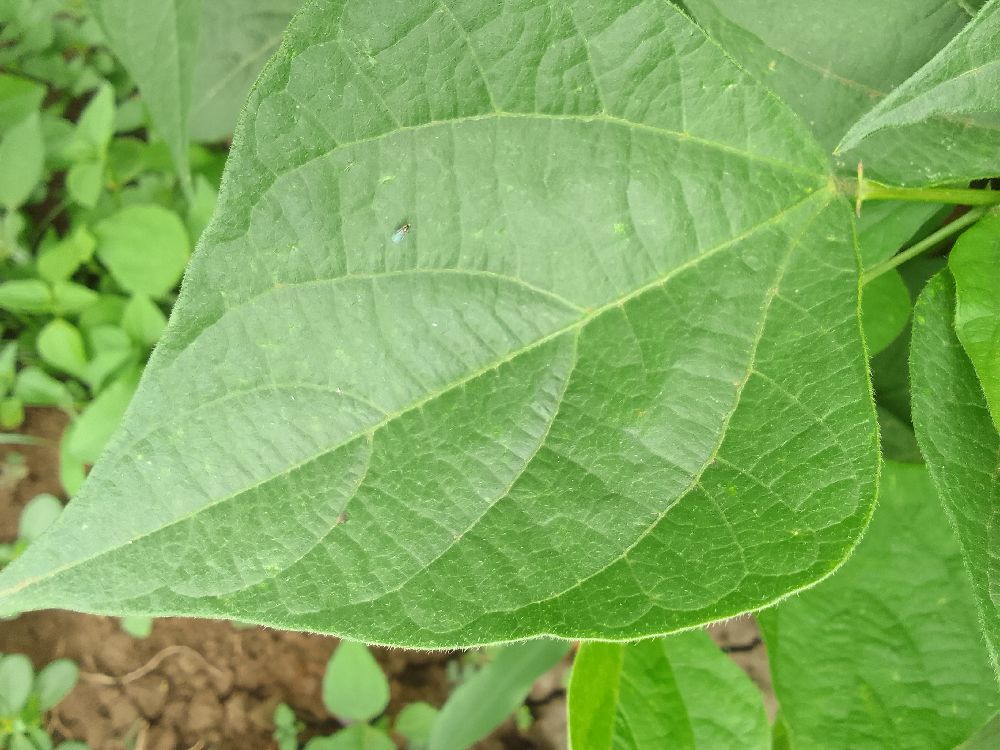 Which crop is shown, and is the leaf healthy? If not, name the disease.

common bean, healthy
